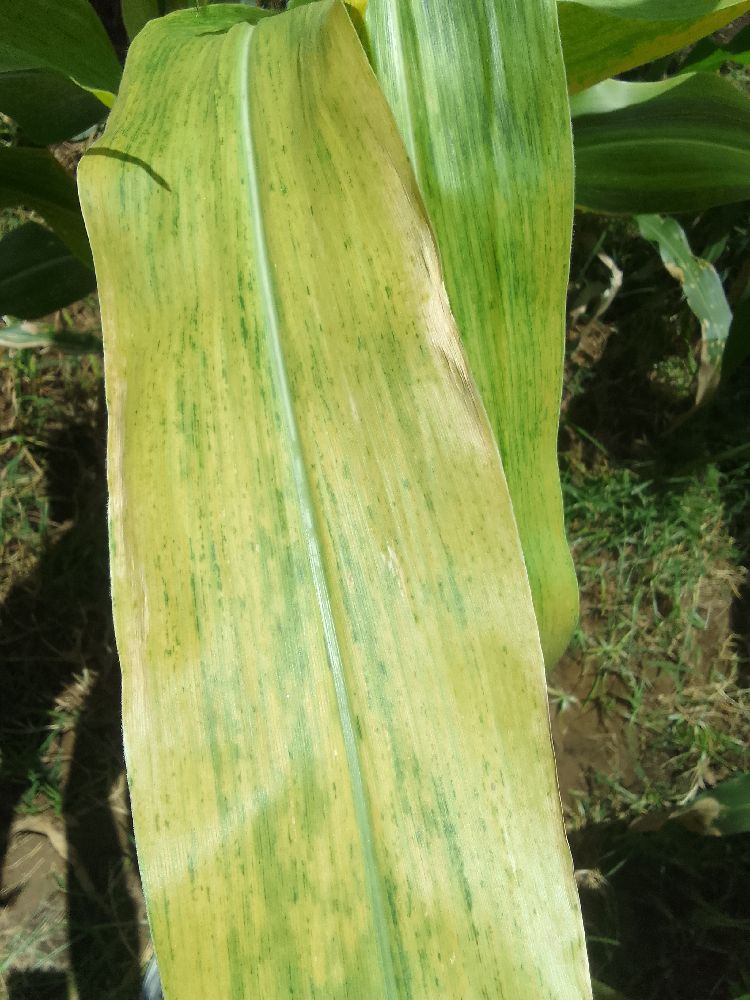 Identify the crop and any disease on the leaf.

maize, maize lethal necrosis
